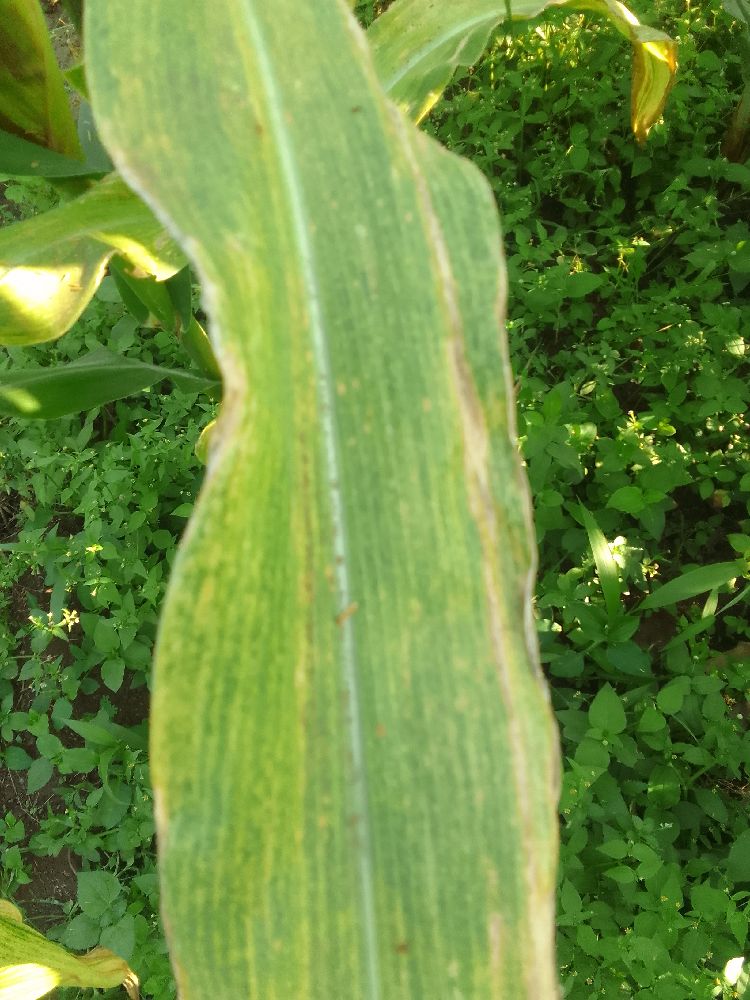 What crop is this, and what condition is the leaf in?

maize, maize lethal necrosis
